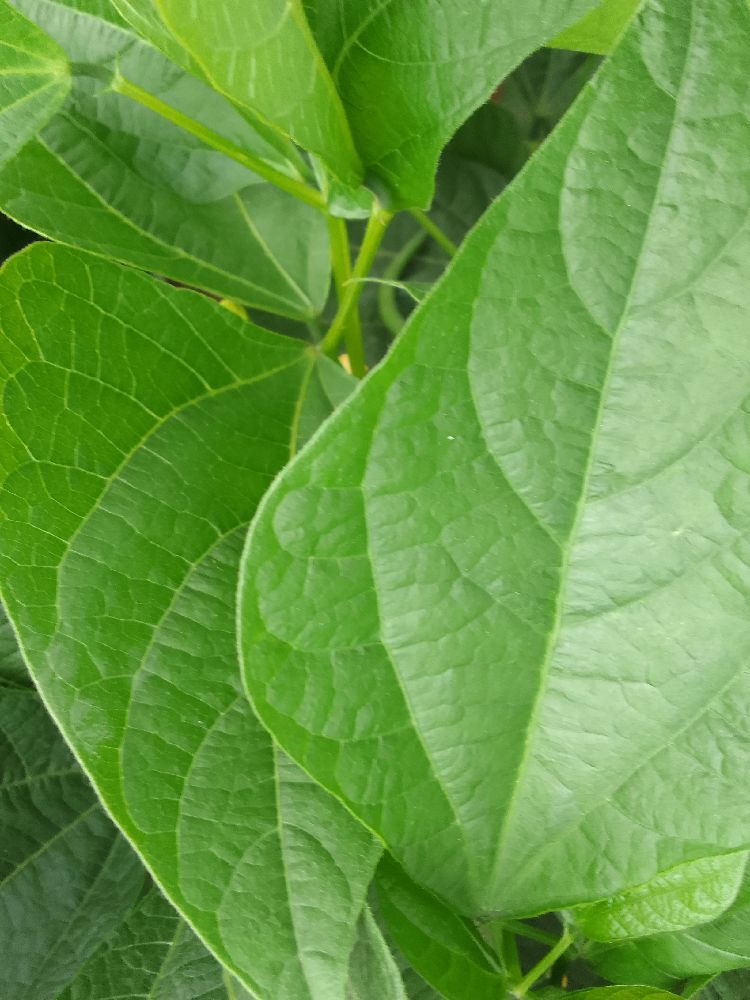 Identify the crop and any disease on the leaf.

common bean, healthy
